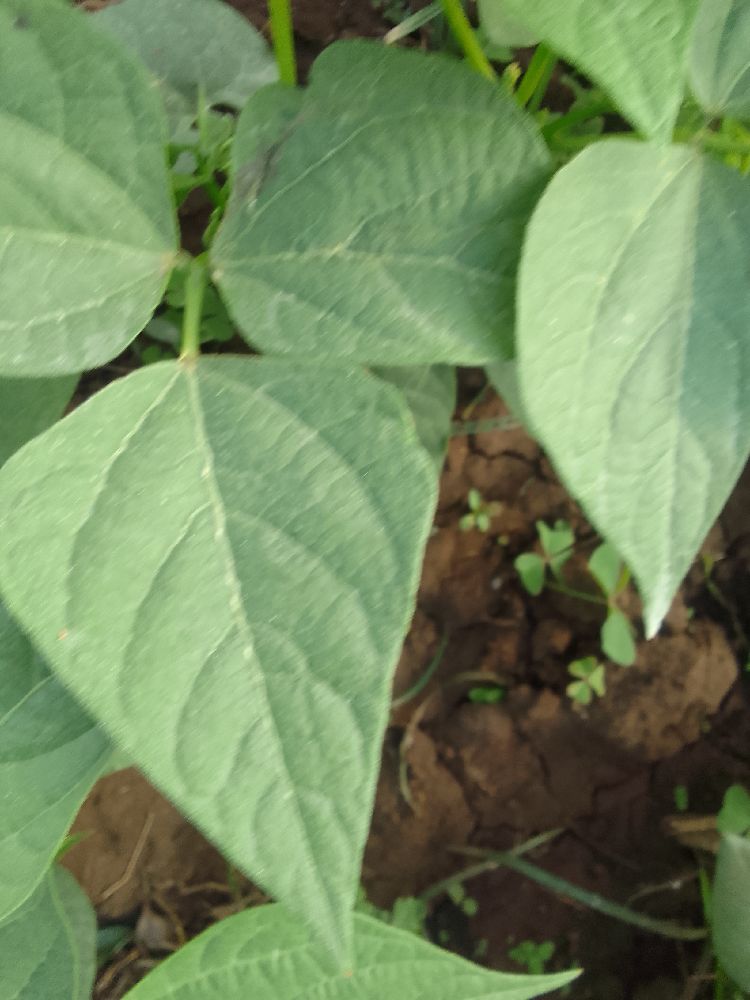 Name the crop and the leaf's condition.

common bean, healthy
